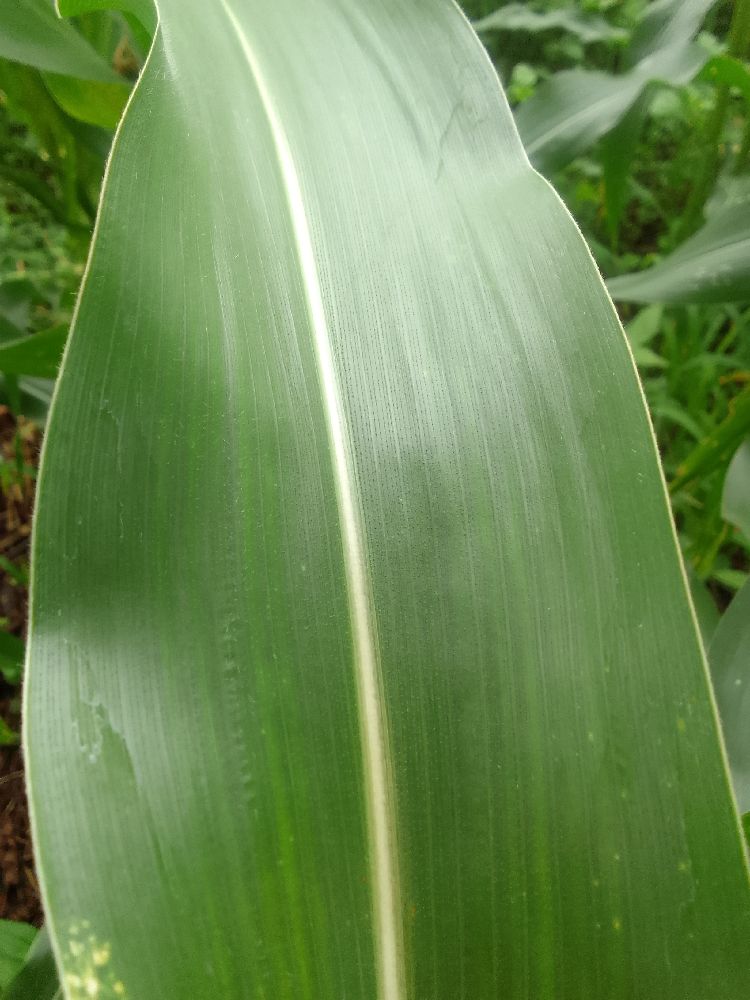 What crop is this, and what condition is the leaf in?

maize, healthy
